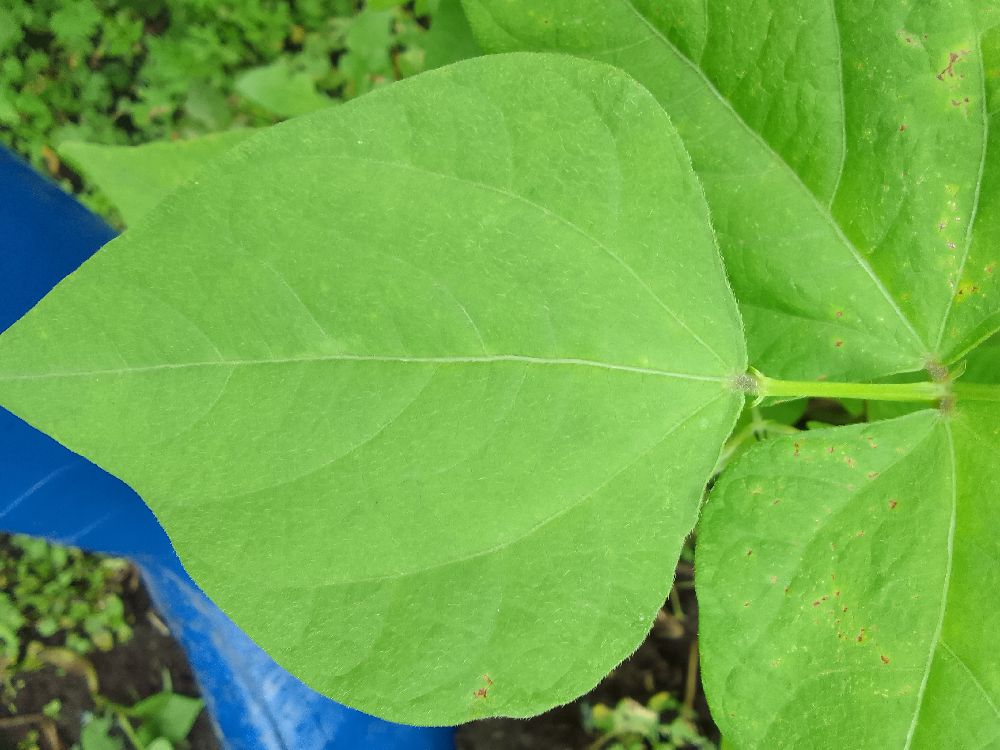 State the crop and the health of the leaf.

common bean, healthy
